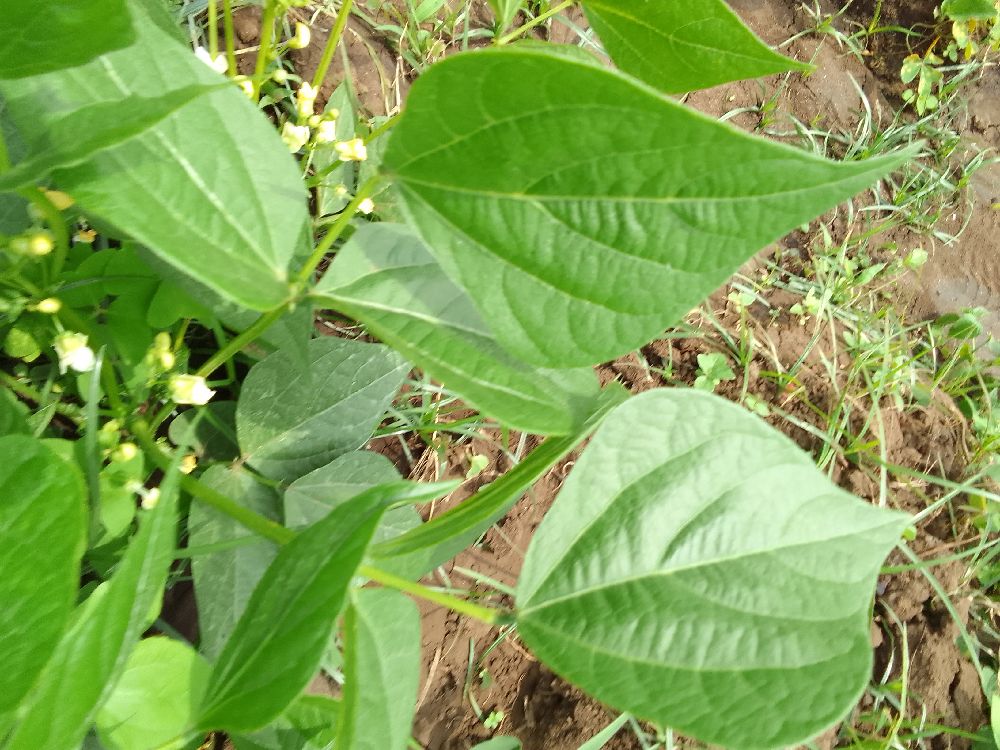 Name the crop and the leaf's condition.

common bean, healthy
